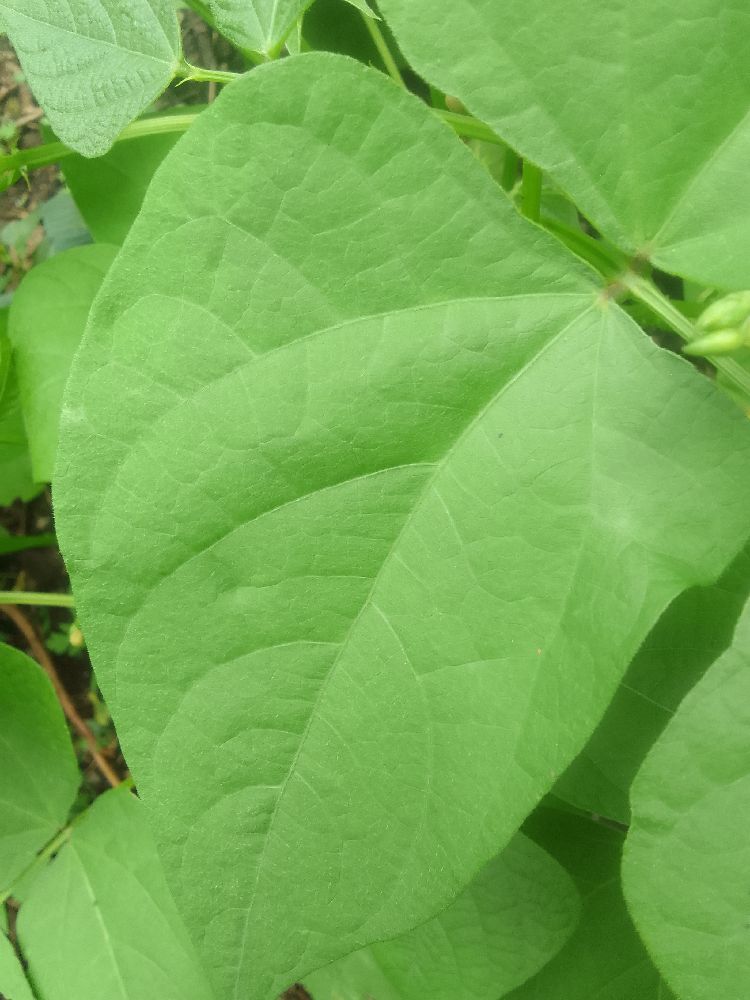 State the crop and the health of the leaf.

common bean, healthy
